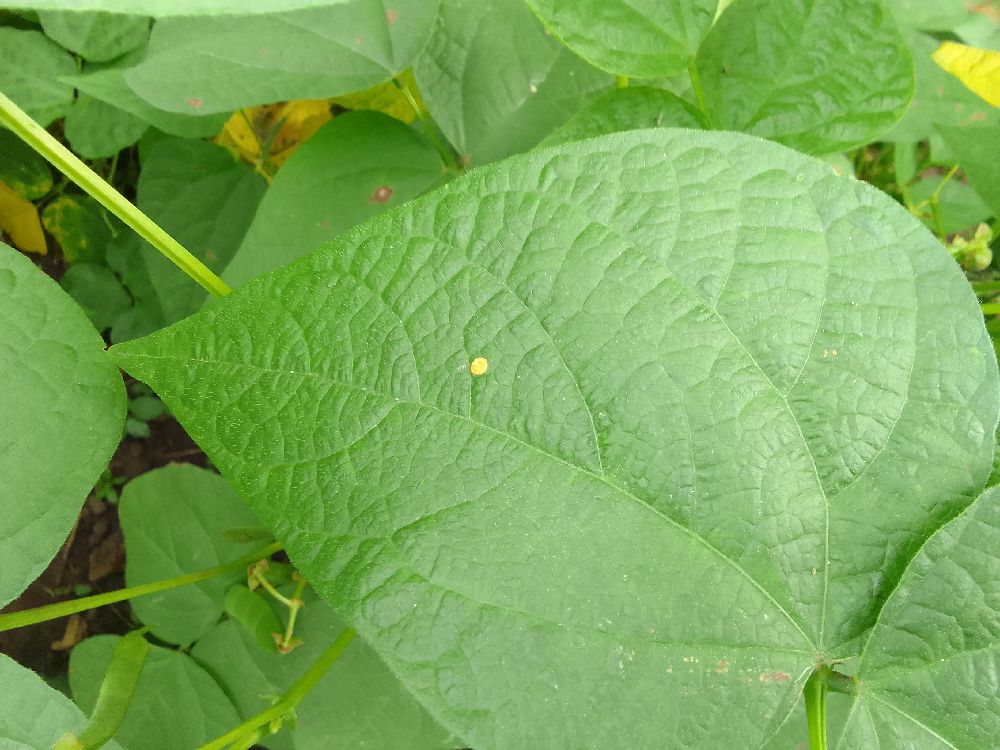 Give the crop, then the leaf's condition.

common bean, healthy
